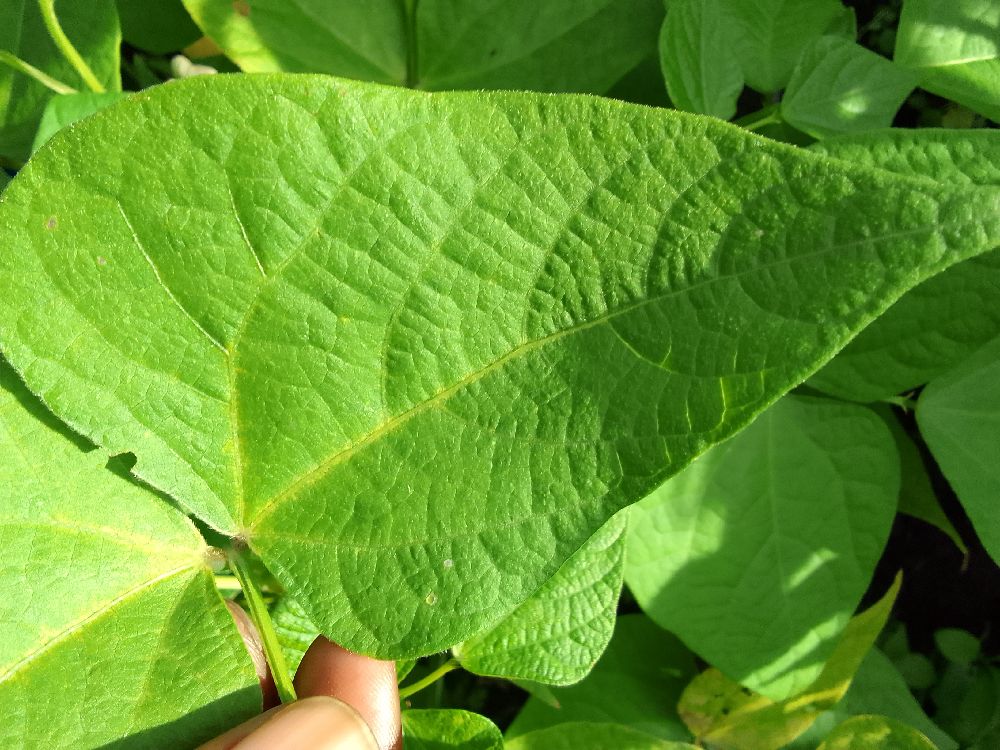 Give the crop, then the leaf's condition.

common bean, healthy
